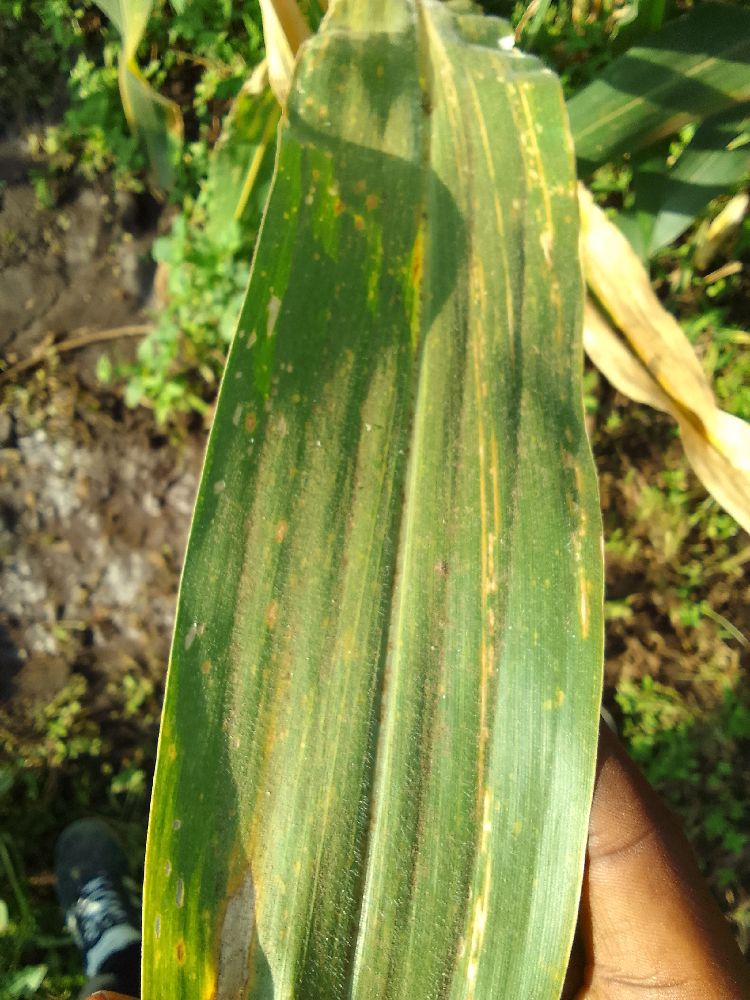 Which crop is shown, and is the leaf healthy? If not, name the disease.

maize, maize lethal necrosis
